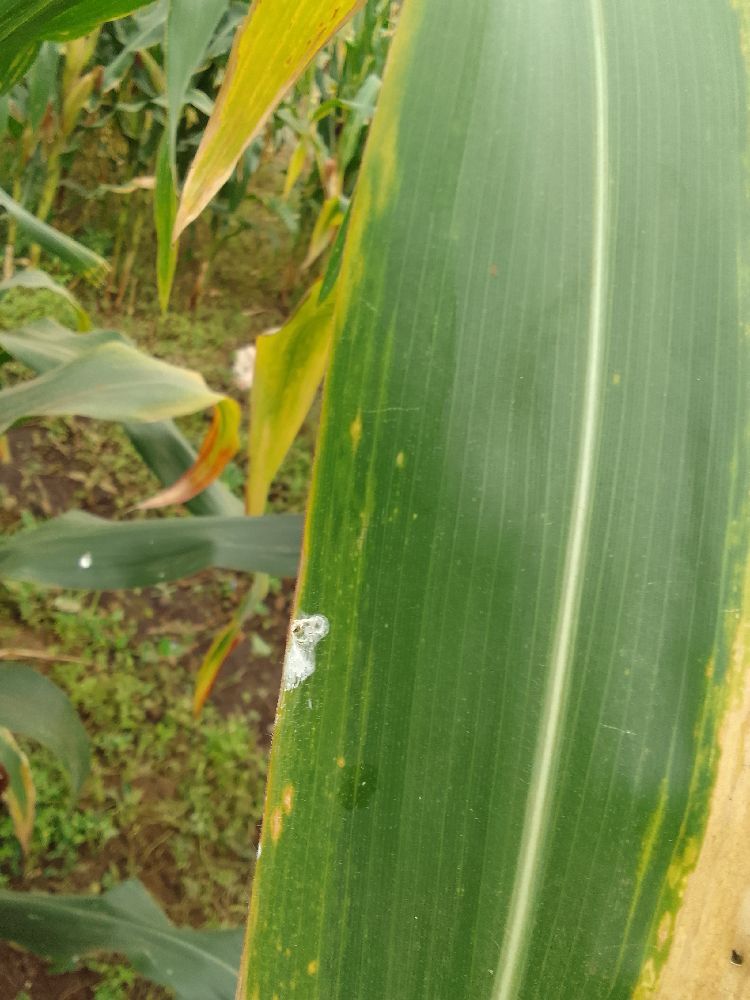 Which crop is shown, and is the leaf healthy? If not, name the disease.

maize, maize lethal necrosis
